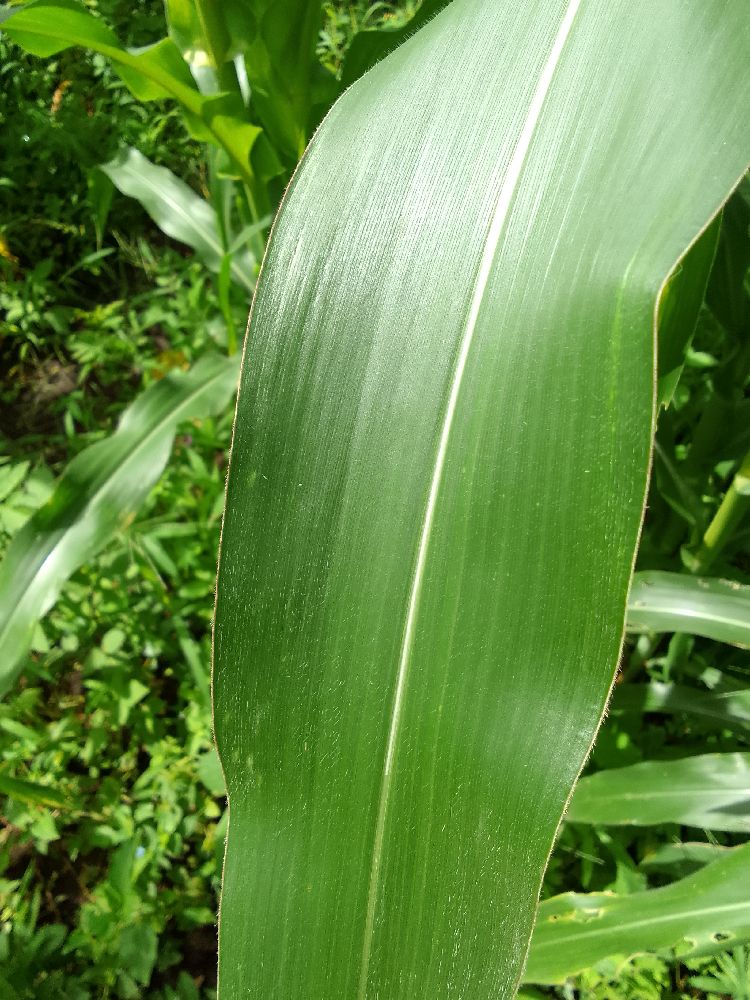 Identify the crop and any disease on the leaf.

maize, healthy
